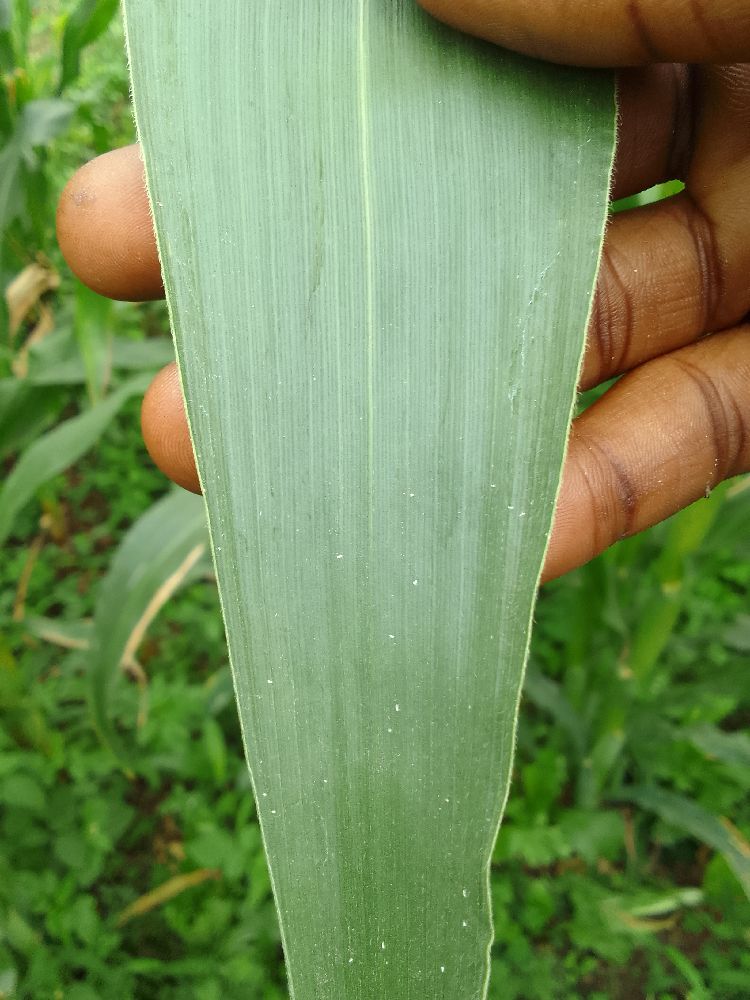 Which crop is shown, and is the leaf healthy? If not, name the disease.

maize, healthy
